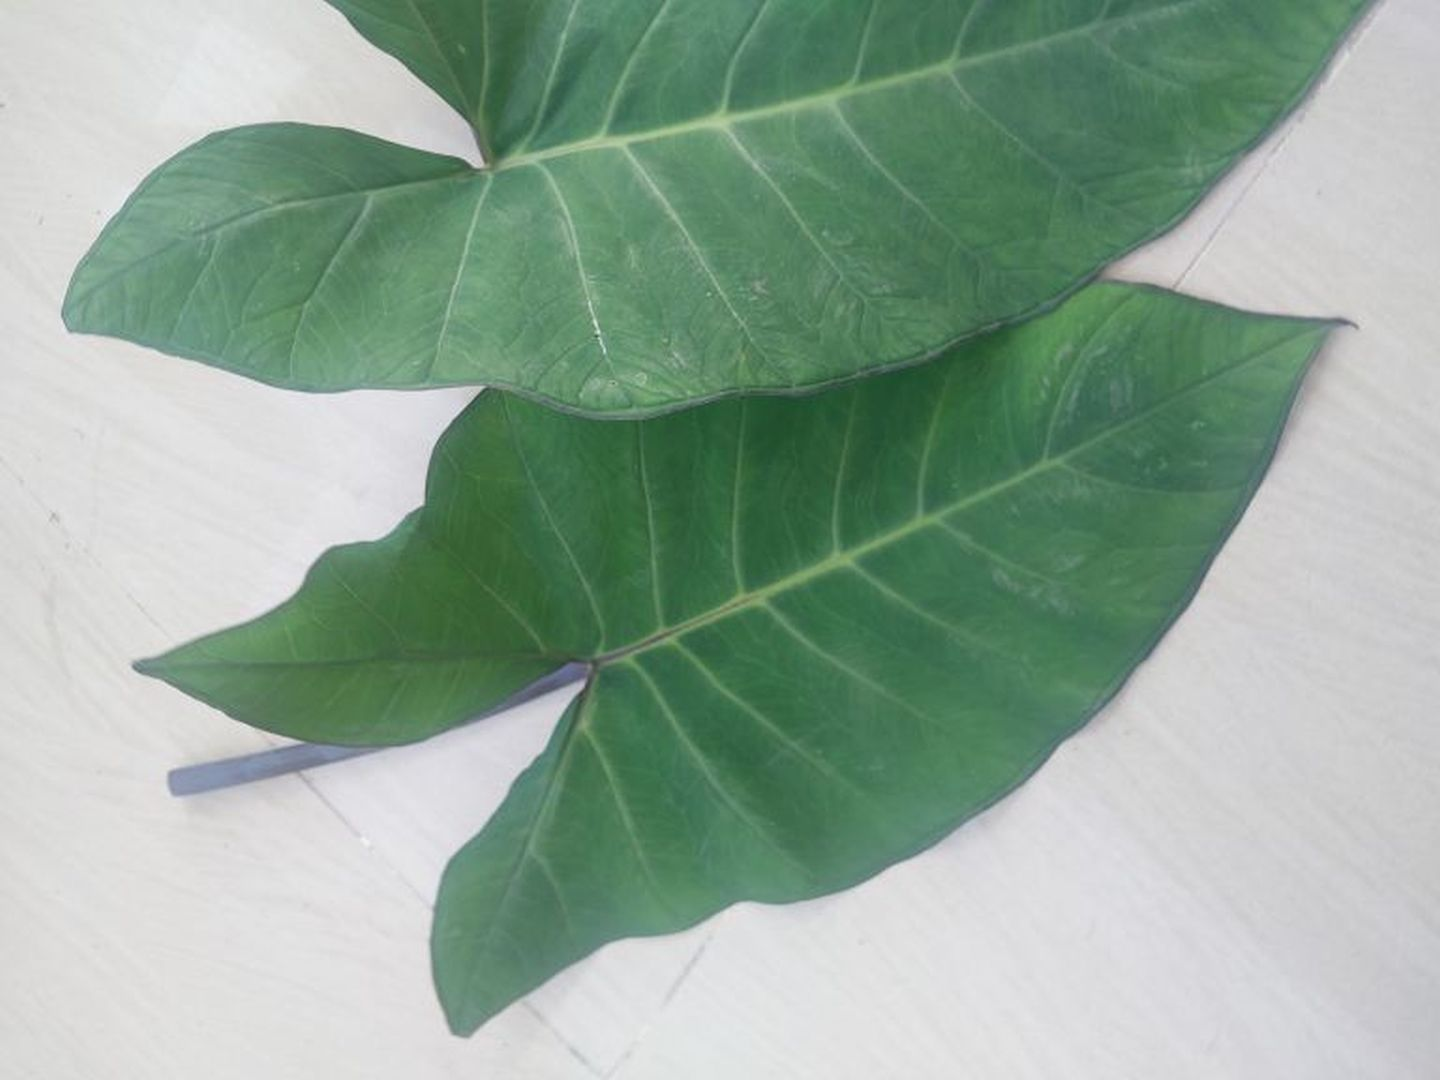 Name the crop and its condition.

taro, healthy
